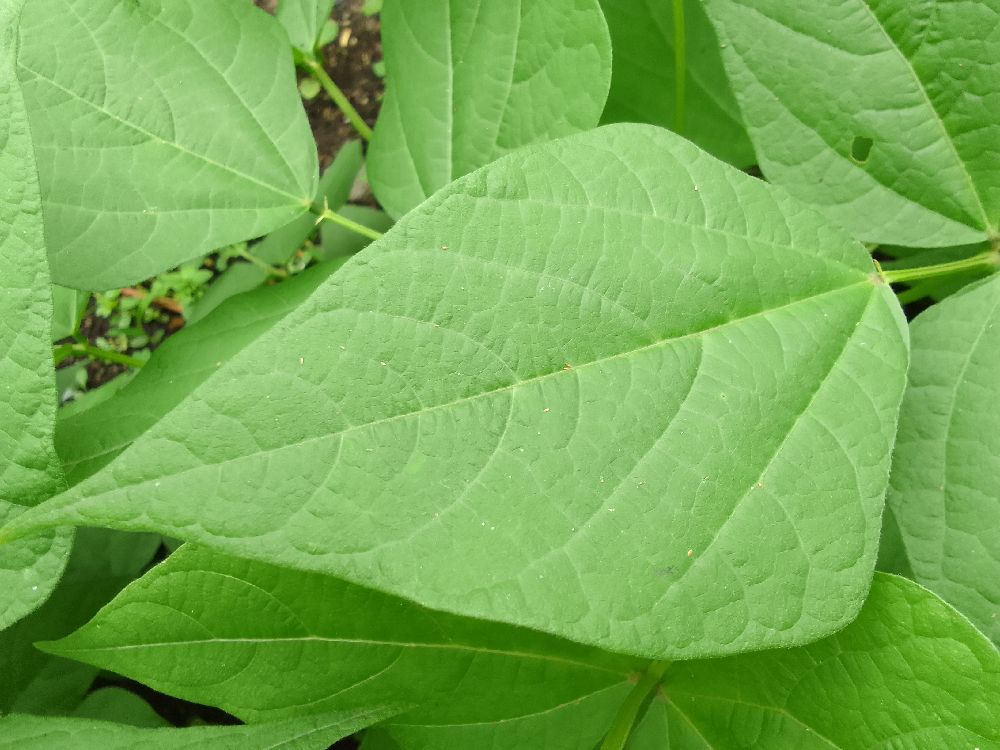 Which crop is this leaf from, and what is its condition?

common bean, healthy
